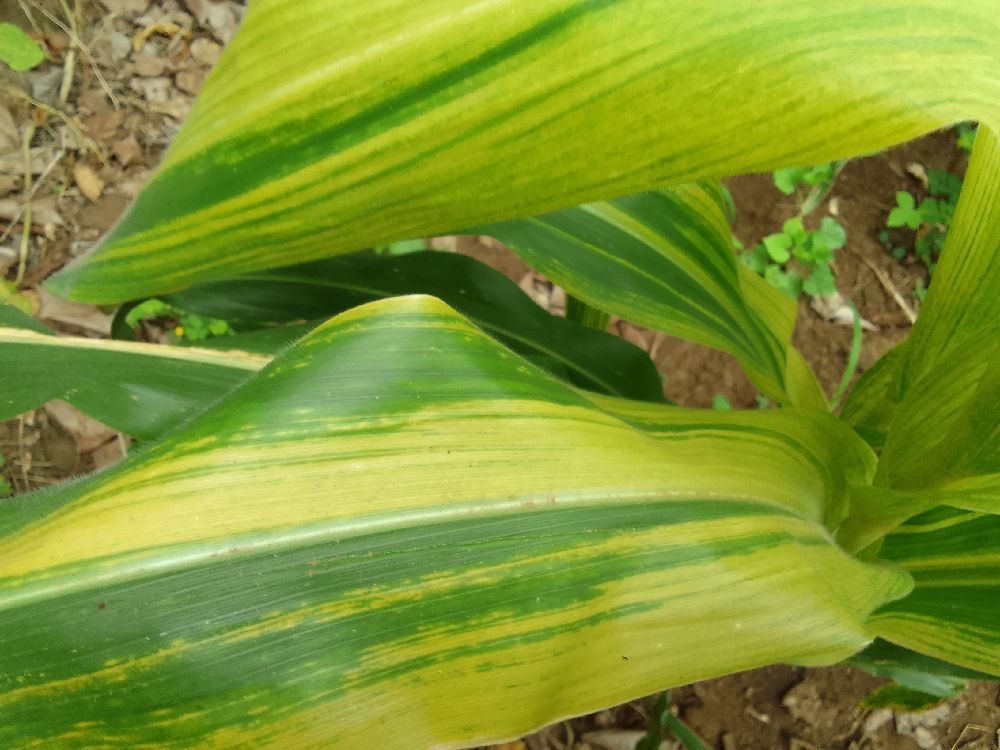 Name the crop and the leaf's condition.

maize, maize lethal necrosis
